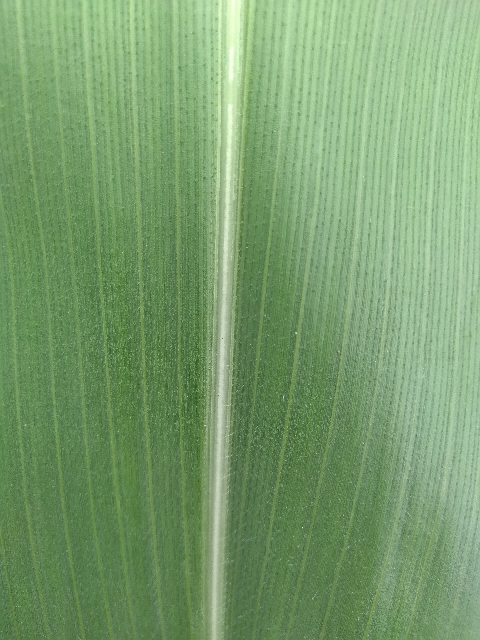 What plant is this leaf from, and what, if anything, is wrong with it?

maize, healthy
